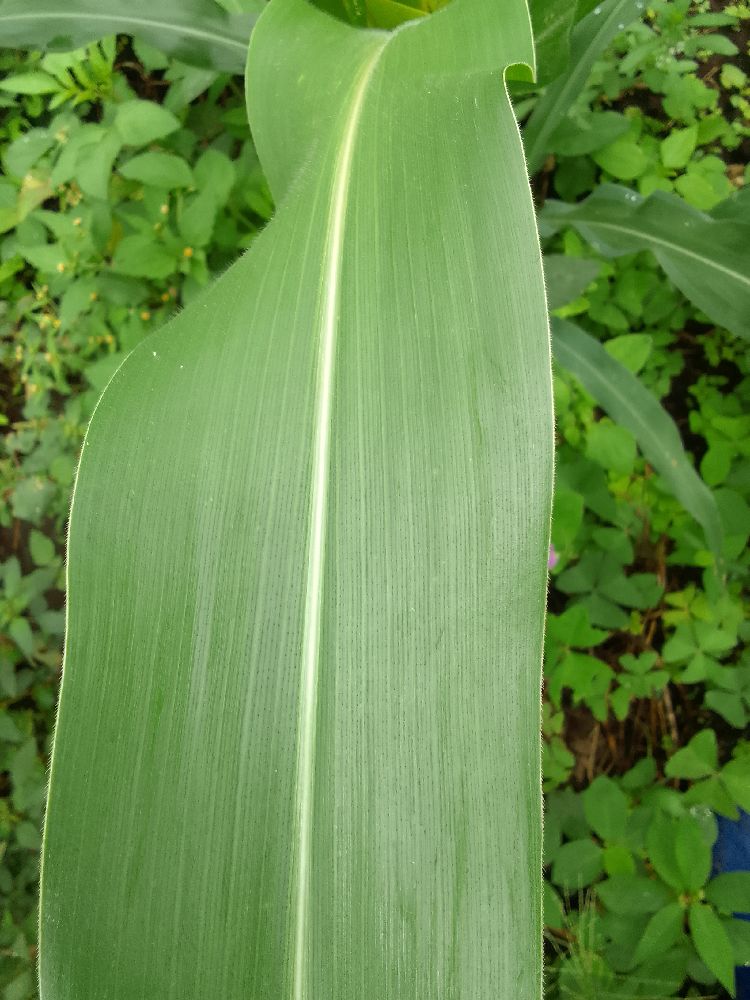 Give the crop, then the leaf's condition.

maize, healthy
